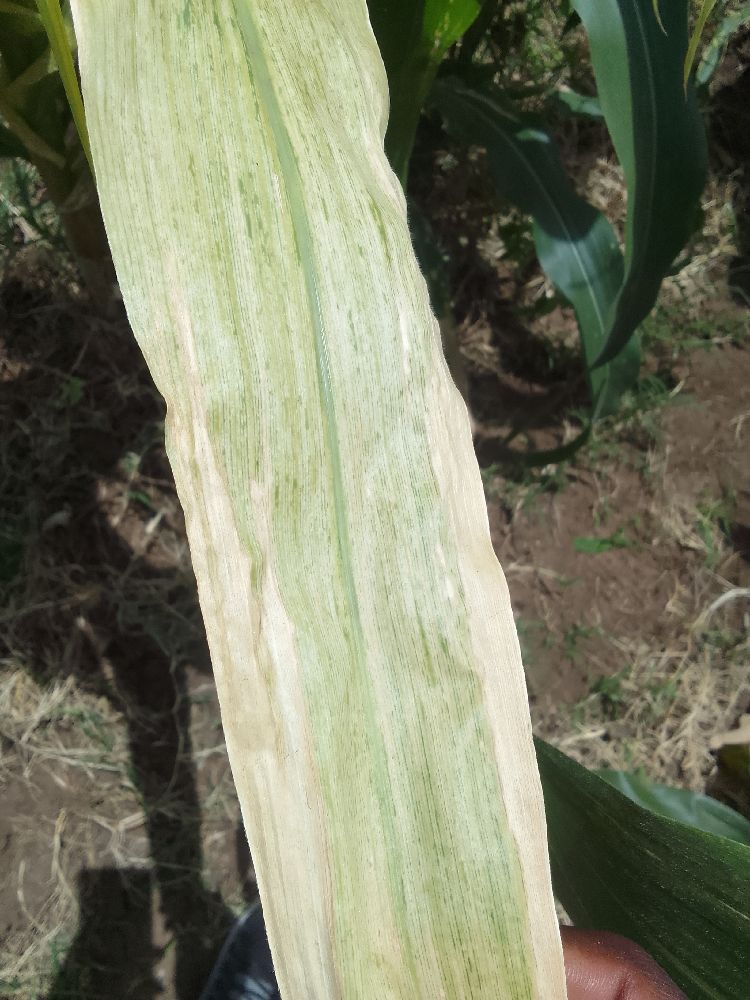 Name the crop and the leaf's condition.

maize, maize lethal necrosis
